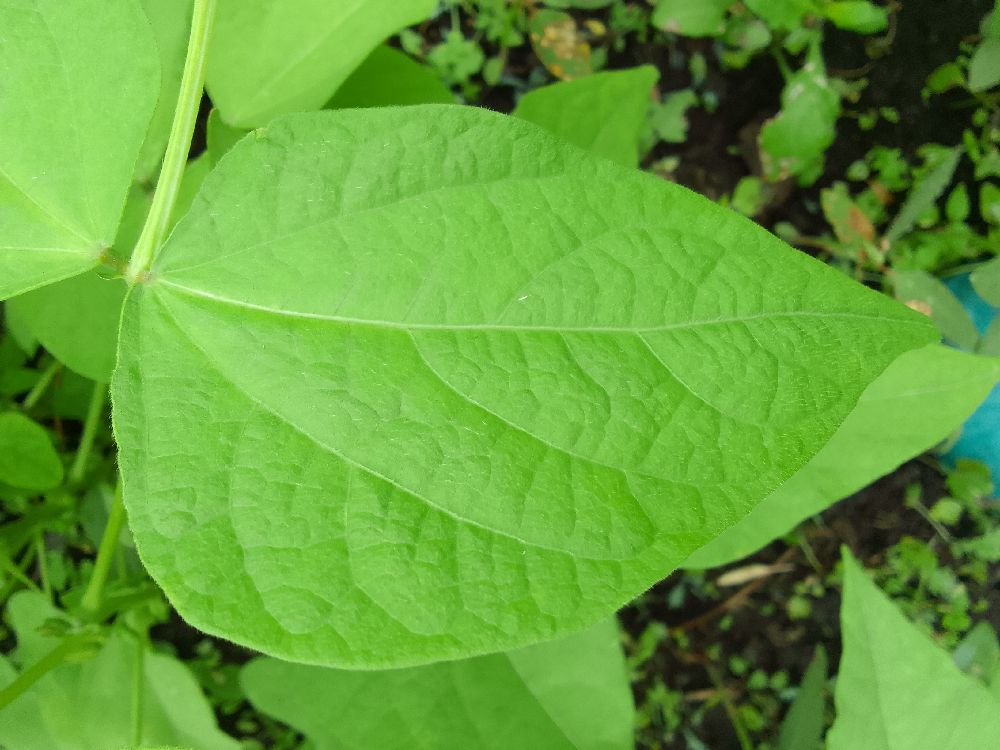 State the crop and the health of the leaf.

common bean, healthy
